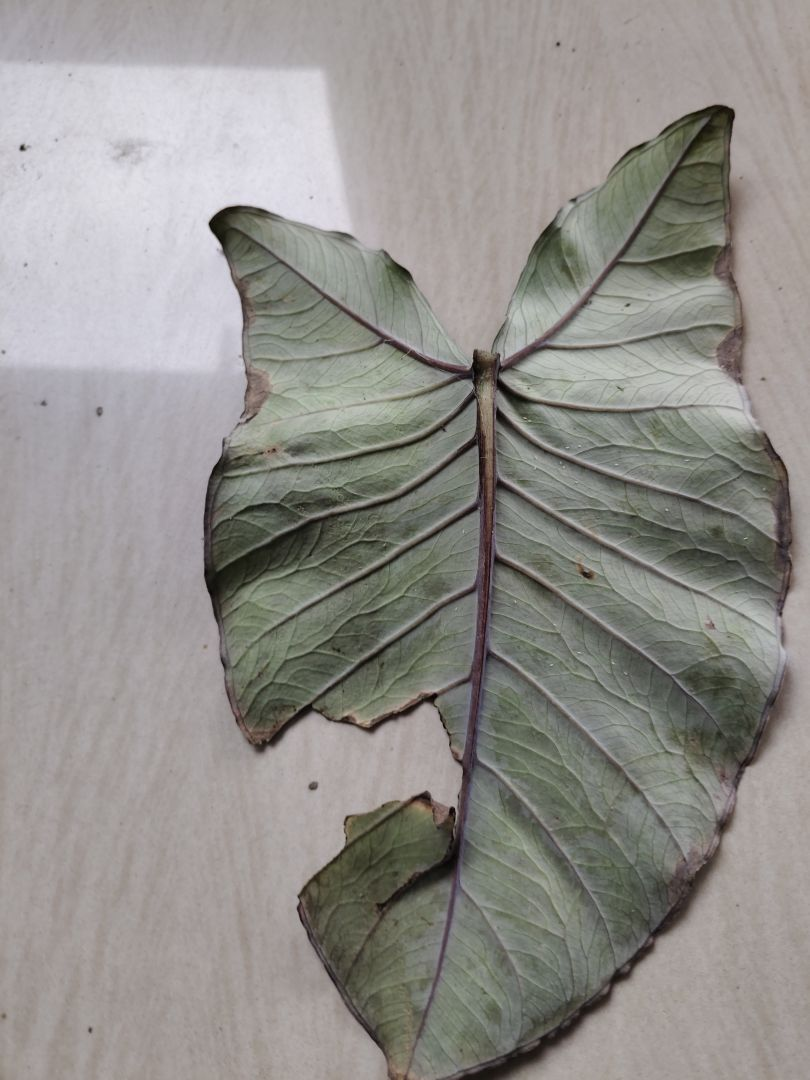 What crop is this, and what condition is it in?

taro, leaf blight
